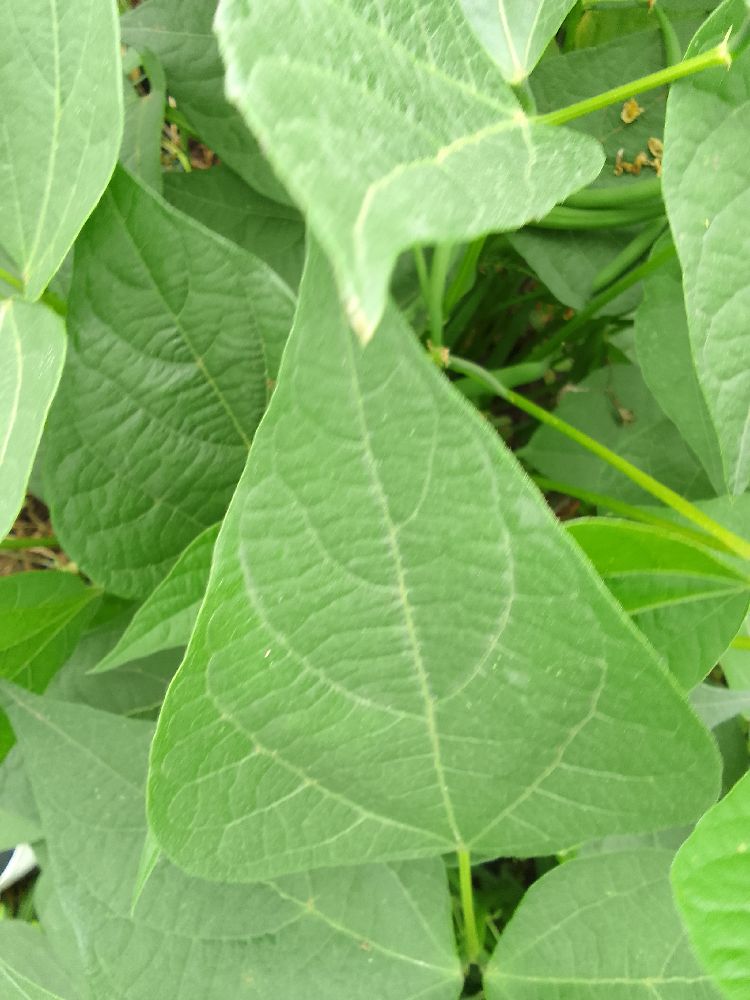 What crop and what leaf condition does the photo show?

common bean, healthy
